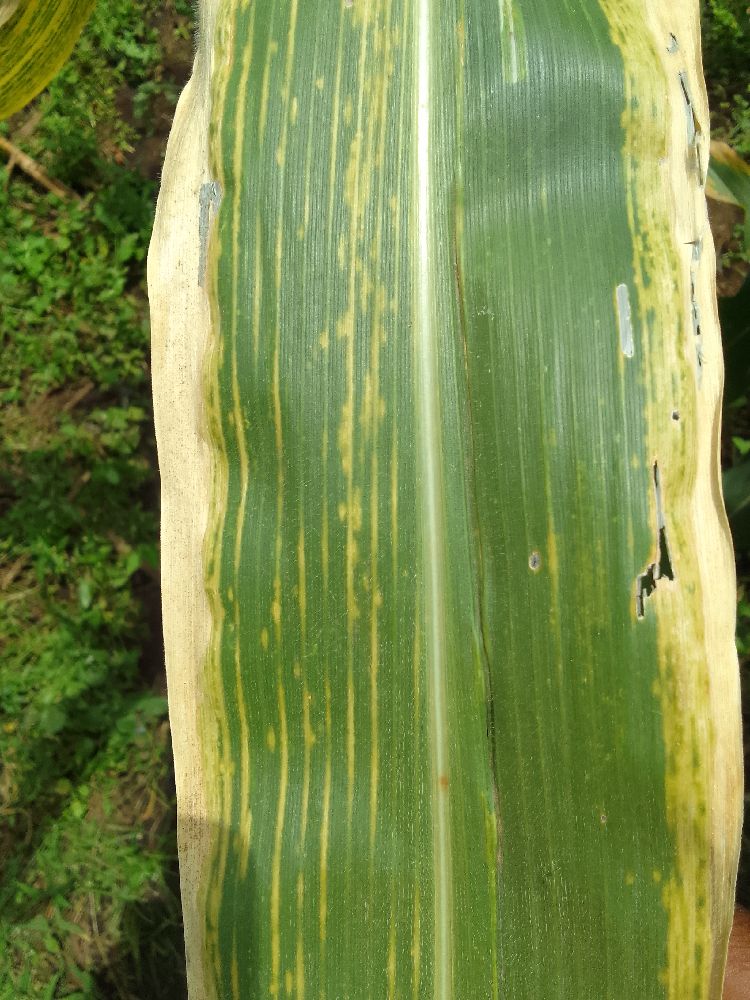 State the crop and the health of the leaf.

maize, maize lethal necrosis
